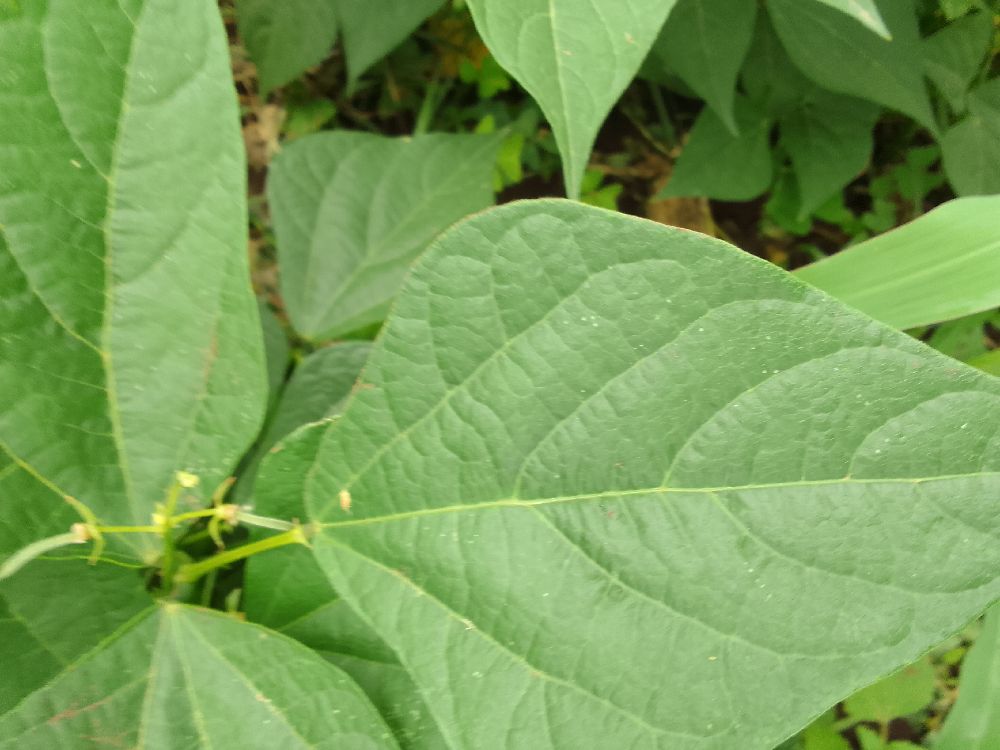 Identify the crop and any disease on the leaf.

common bean, healthy
